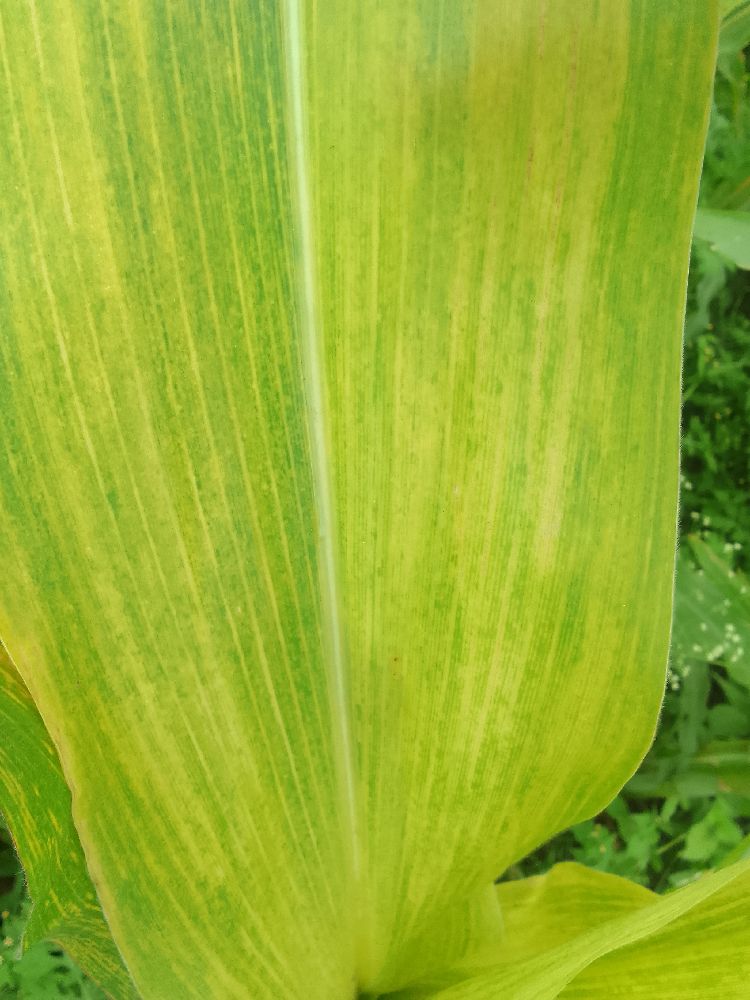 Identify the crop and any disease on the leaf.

maize, maize lethal necrosis
